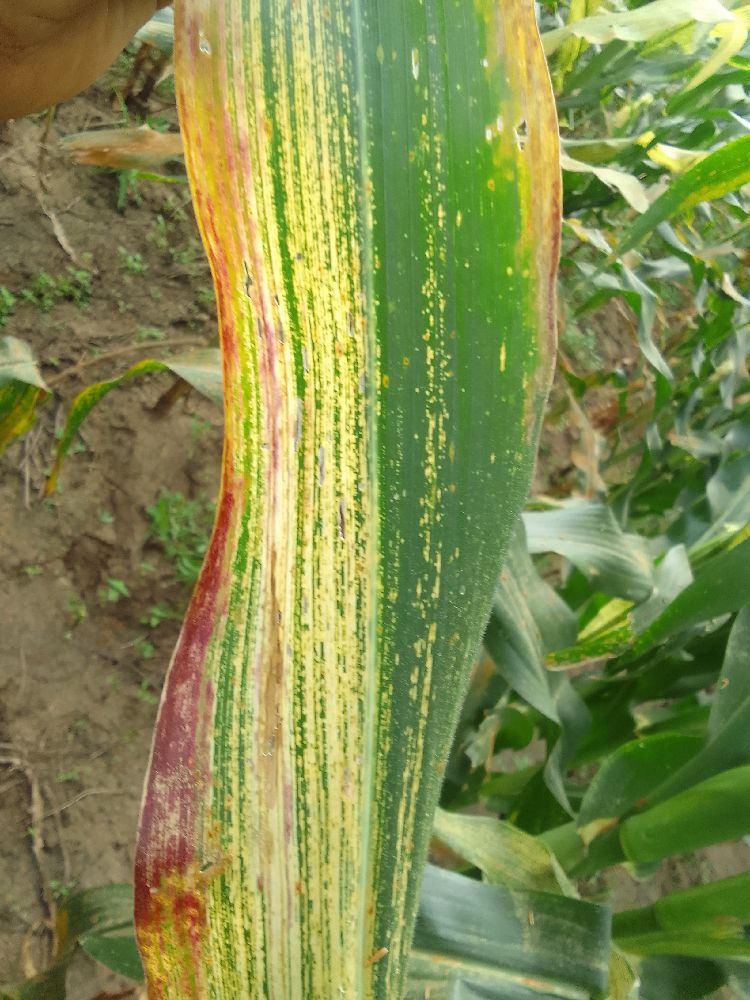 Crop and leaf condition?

maize, maize streak virus
